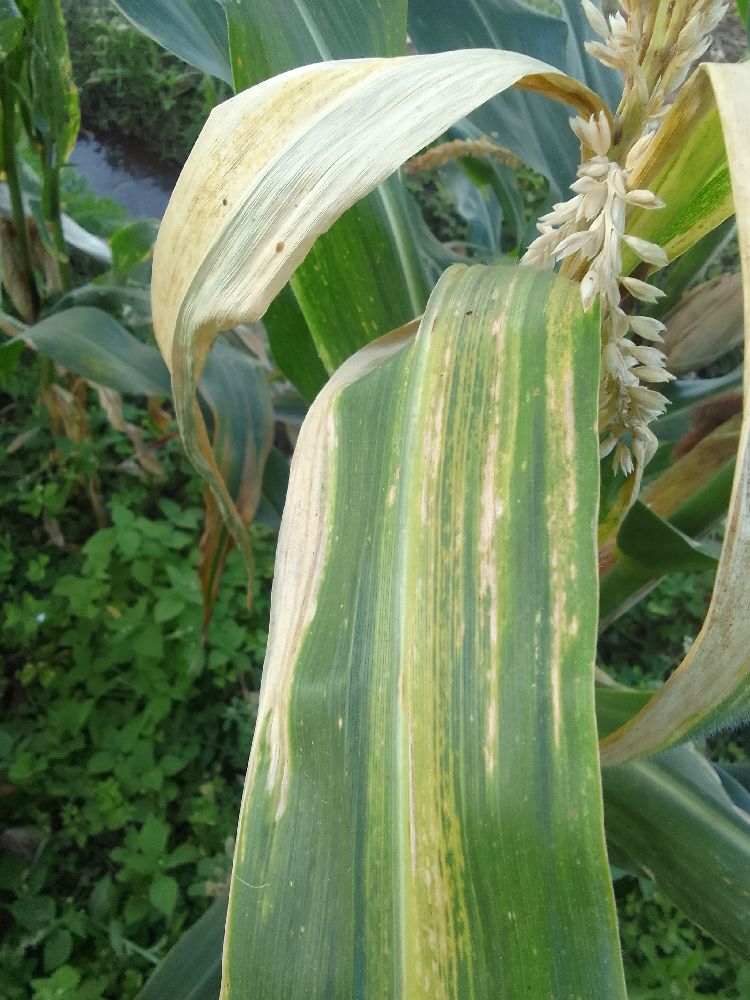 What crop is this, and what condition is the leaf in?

maize, maize lethal necrosis
